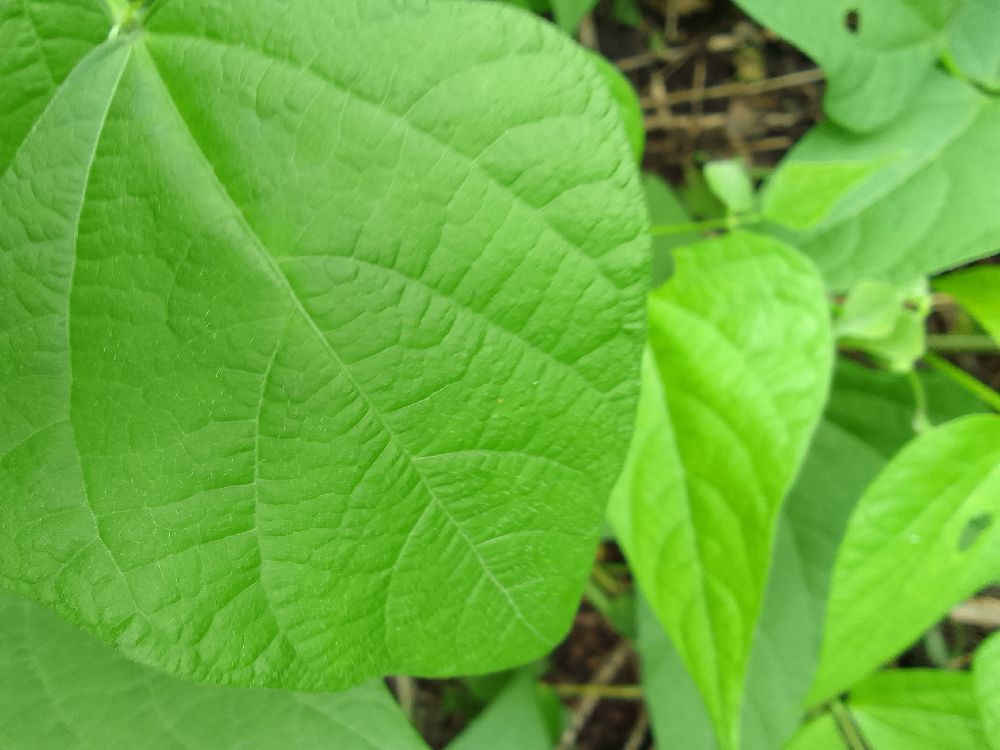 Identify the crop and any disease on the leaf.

common bean, healthy
